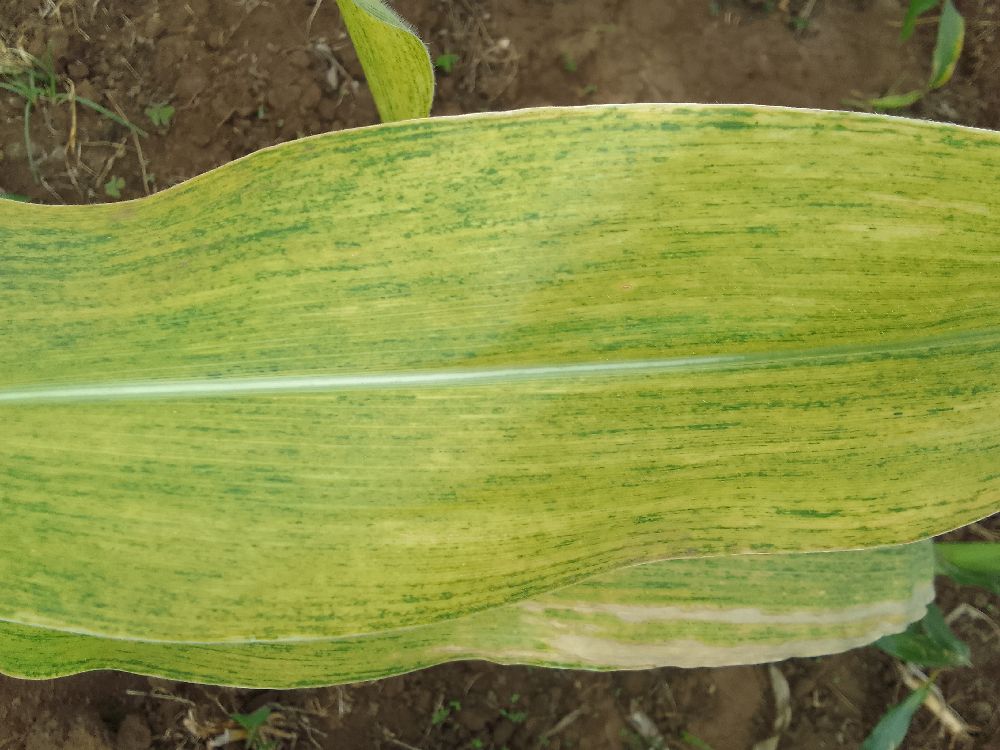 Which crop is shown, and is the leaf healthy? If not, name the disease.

maize, maize lethal necrosis
